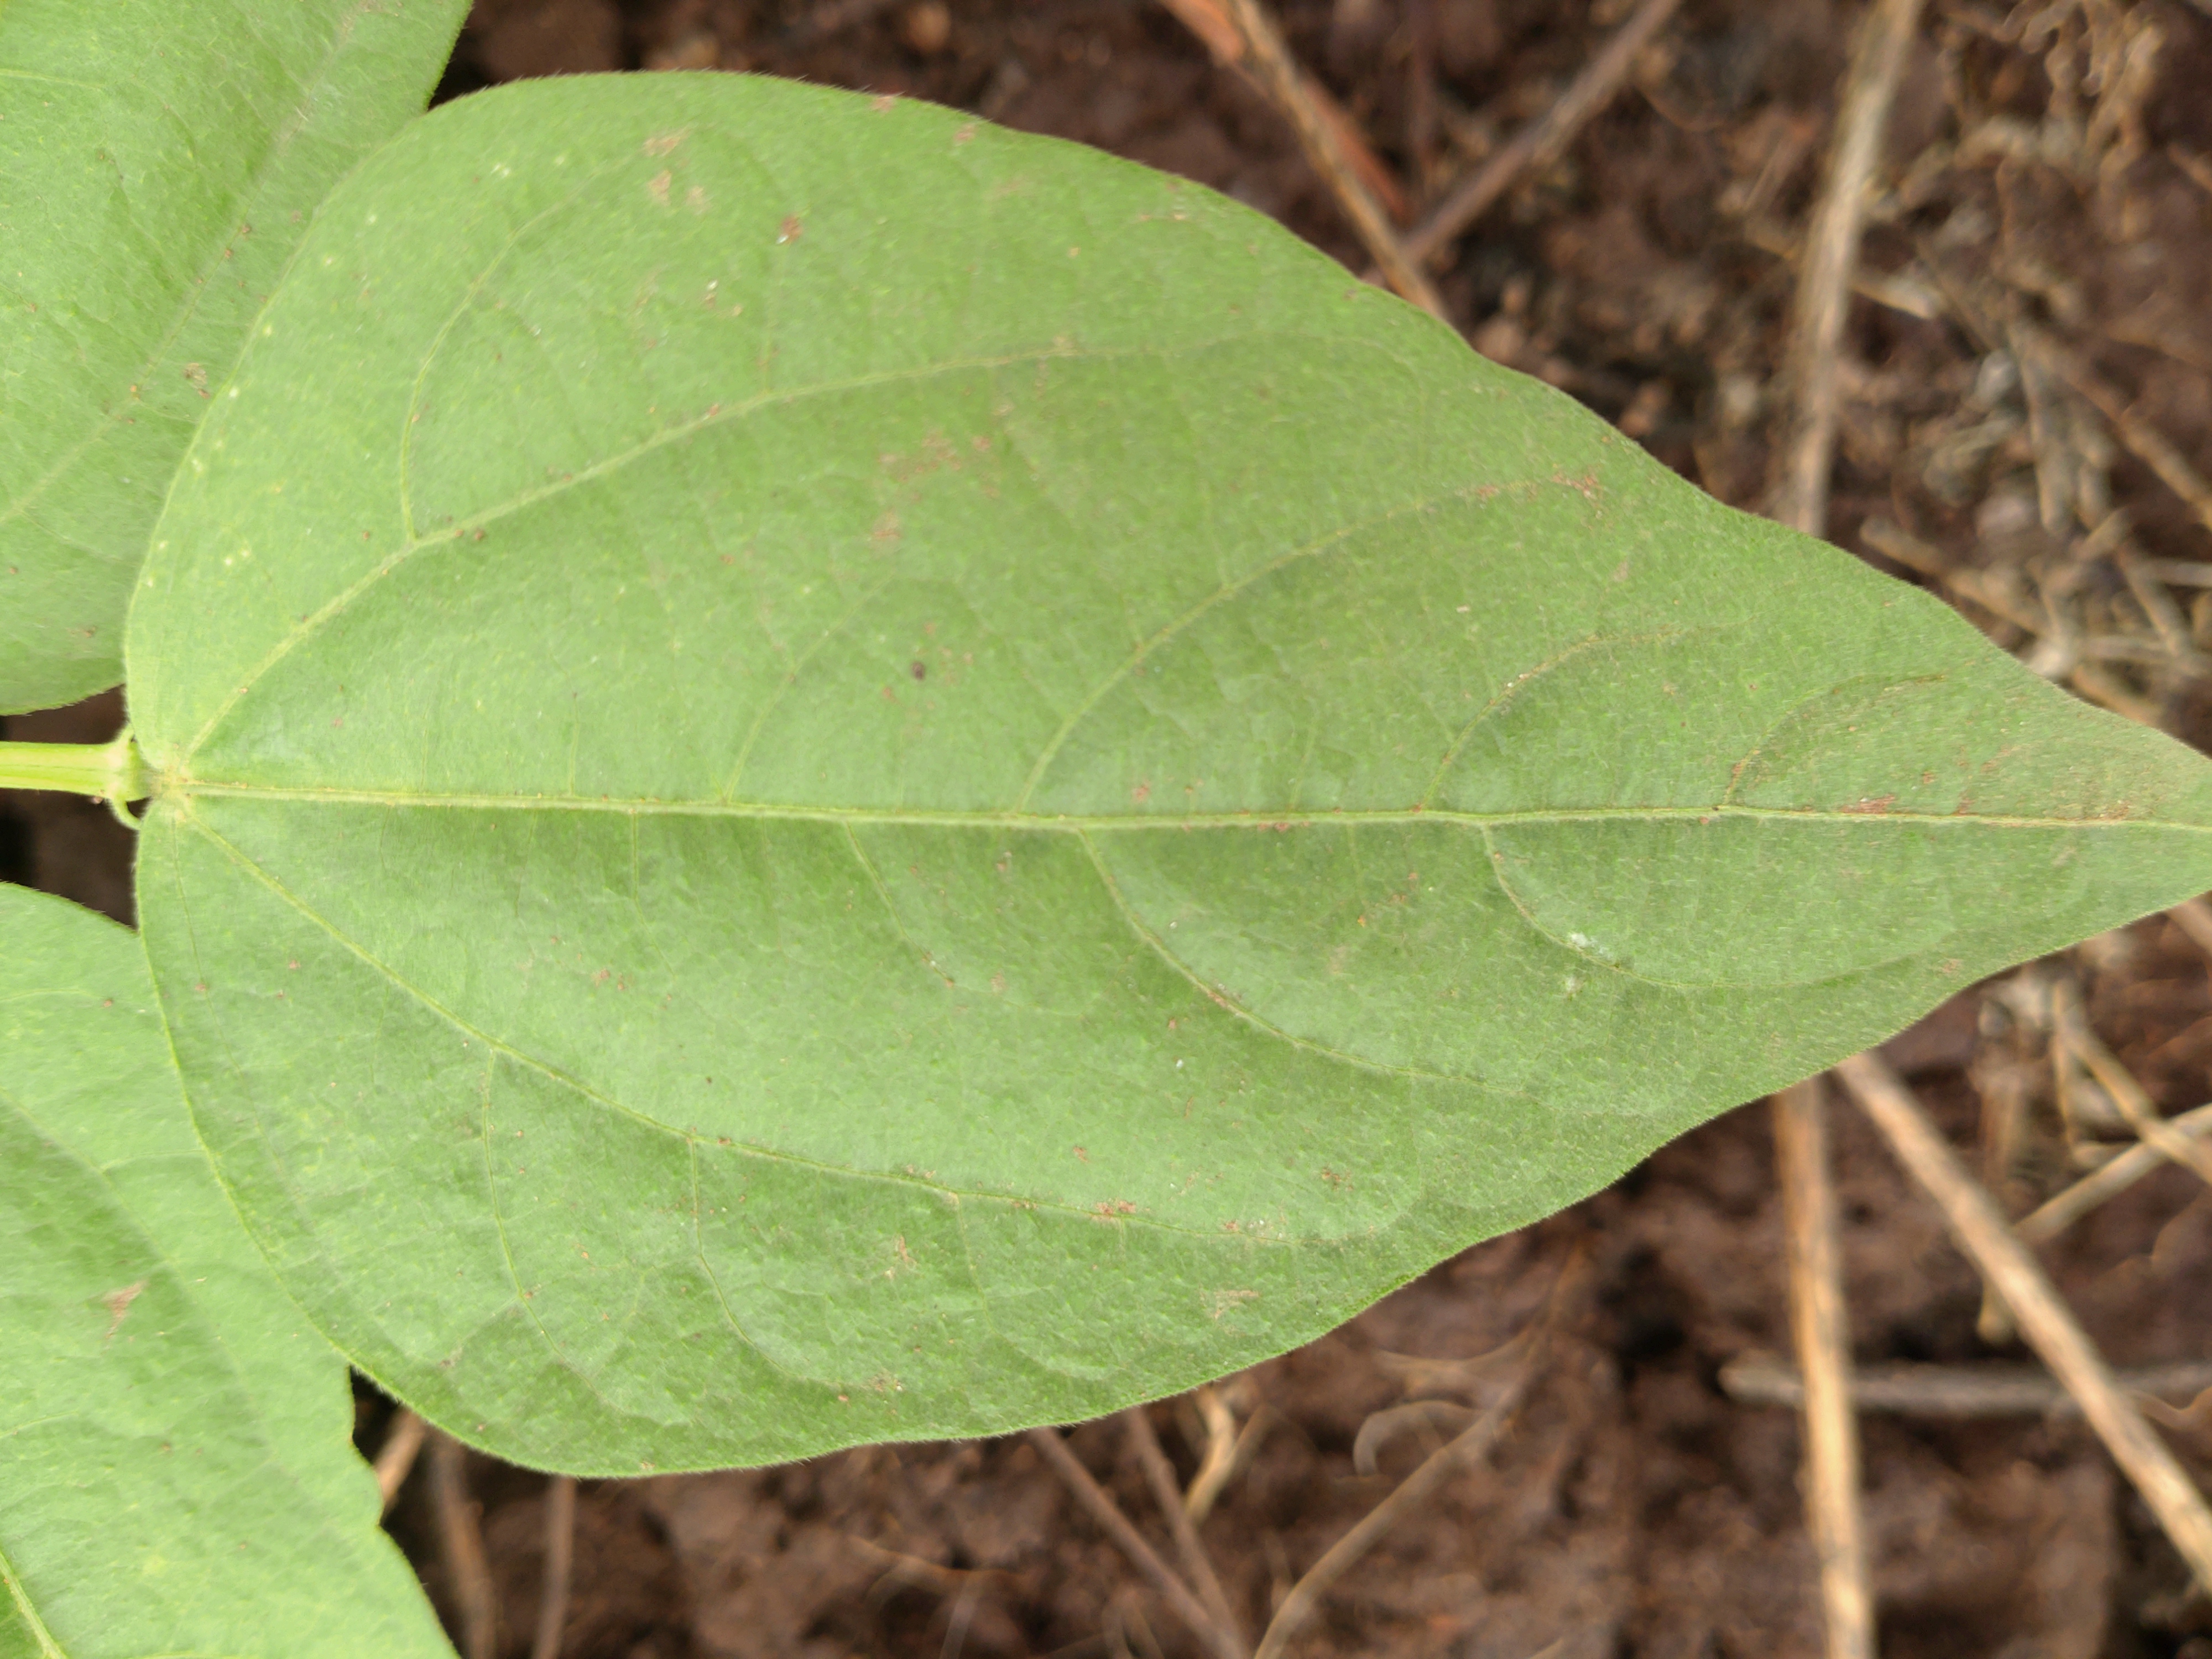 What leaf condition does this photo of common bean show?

healthy
